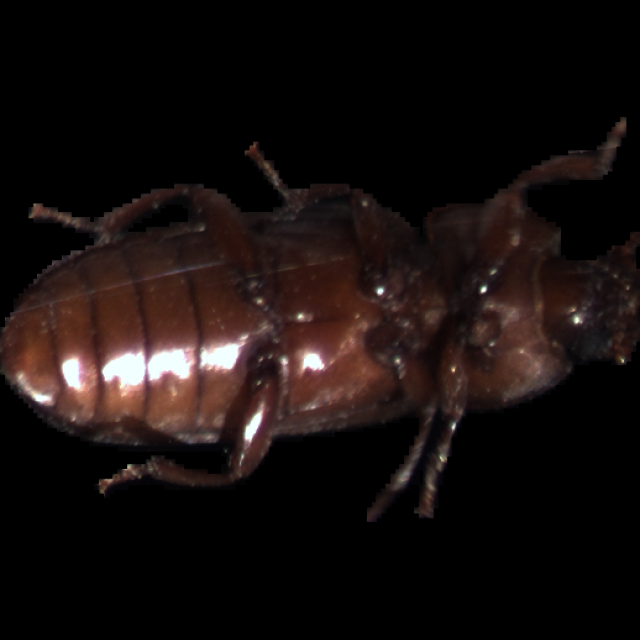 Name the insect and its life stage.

mealworm beetle
